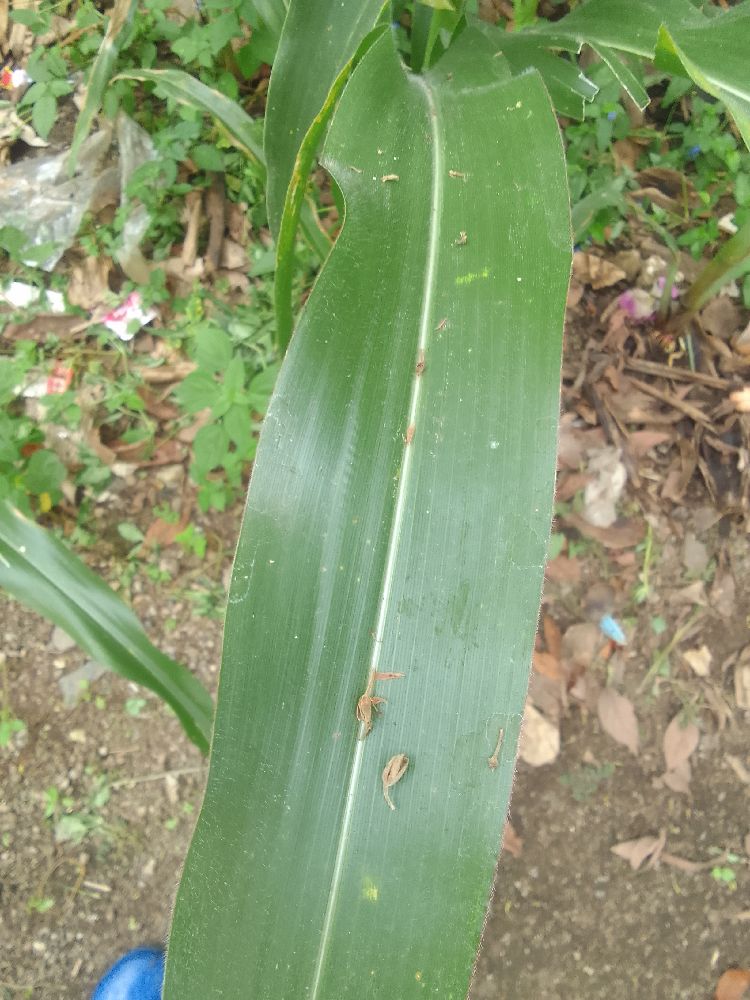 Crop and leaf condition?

maize, healthy
